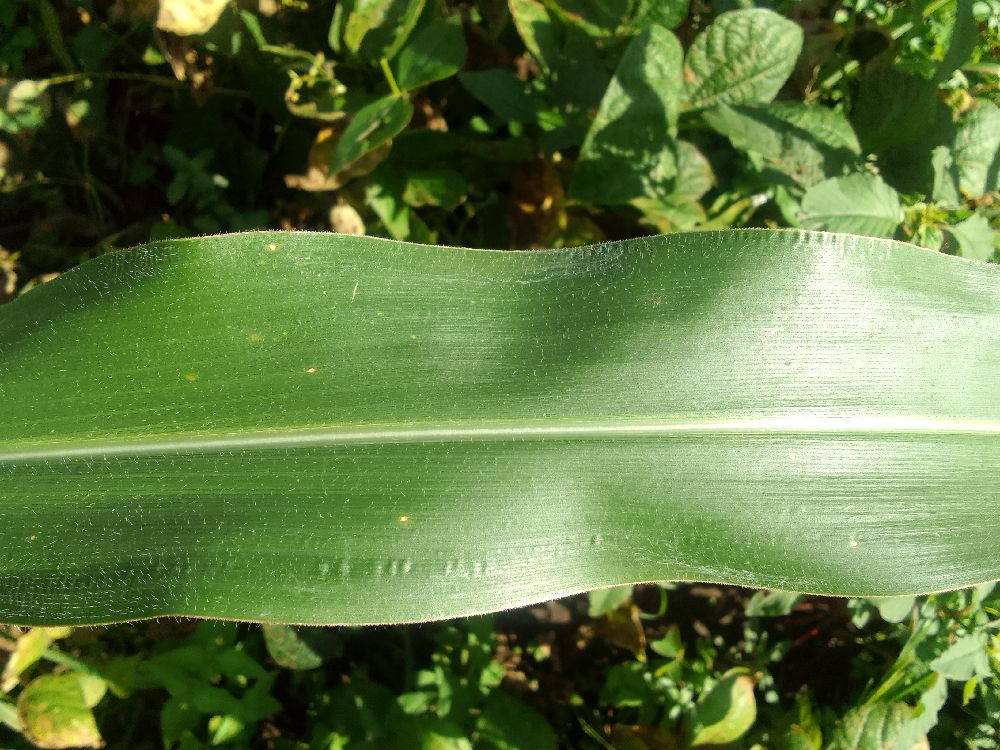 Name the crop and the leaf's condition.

maize, healthy
